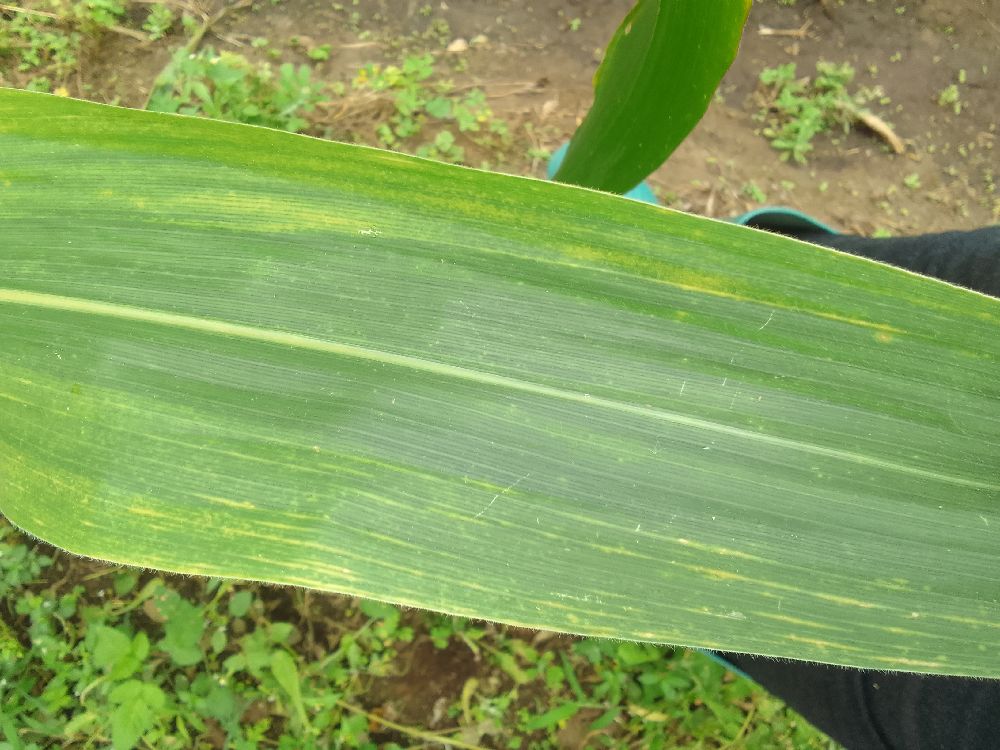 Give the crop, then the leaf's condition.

maize, maize lethal necrosis
